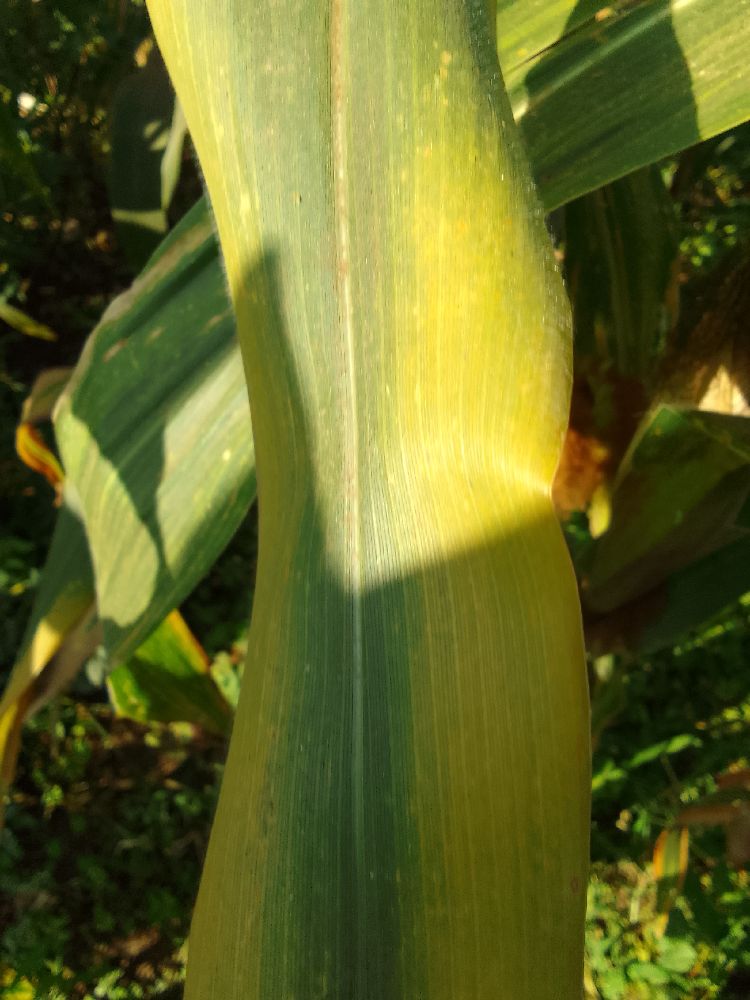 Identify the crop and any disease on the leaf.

maize, maize lethal necrosis
